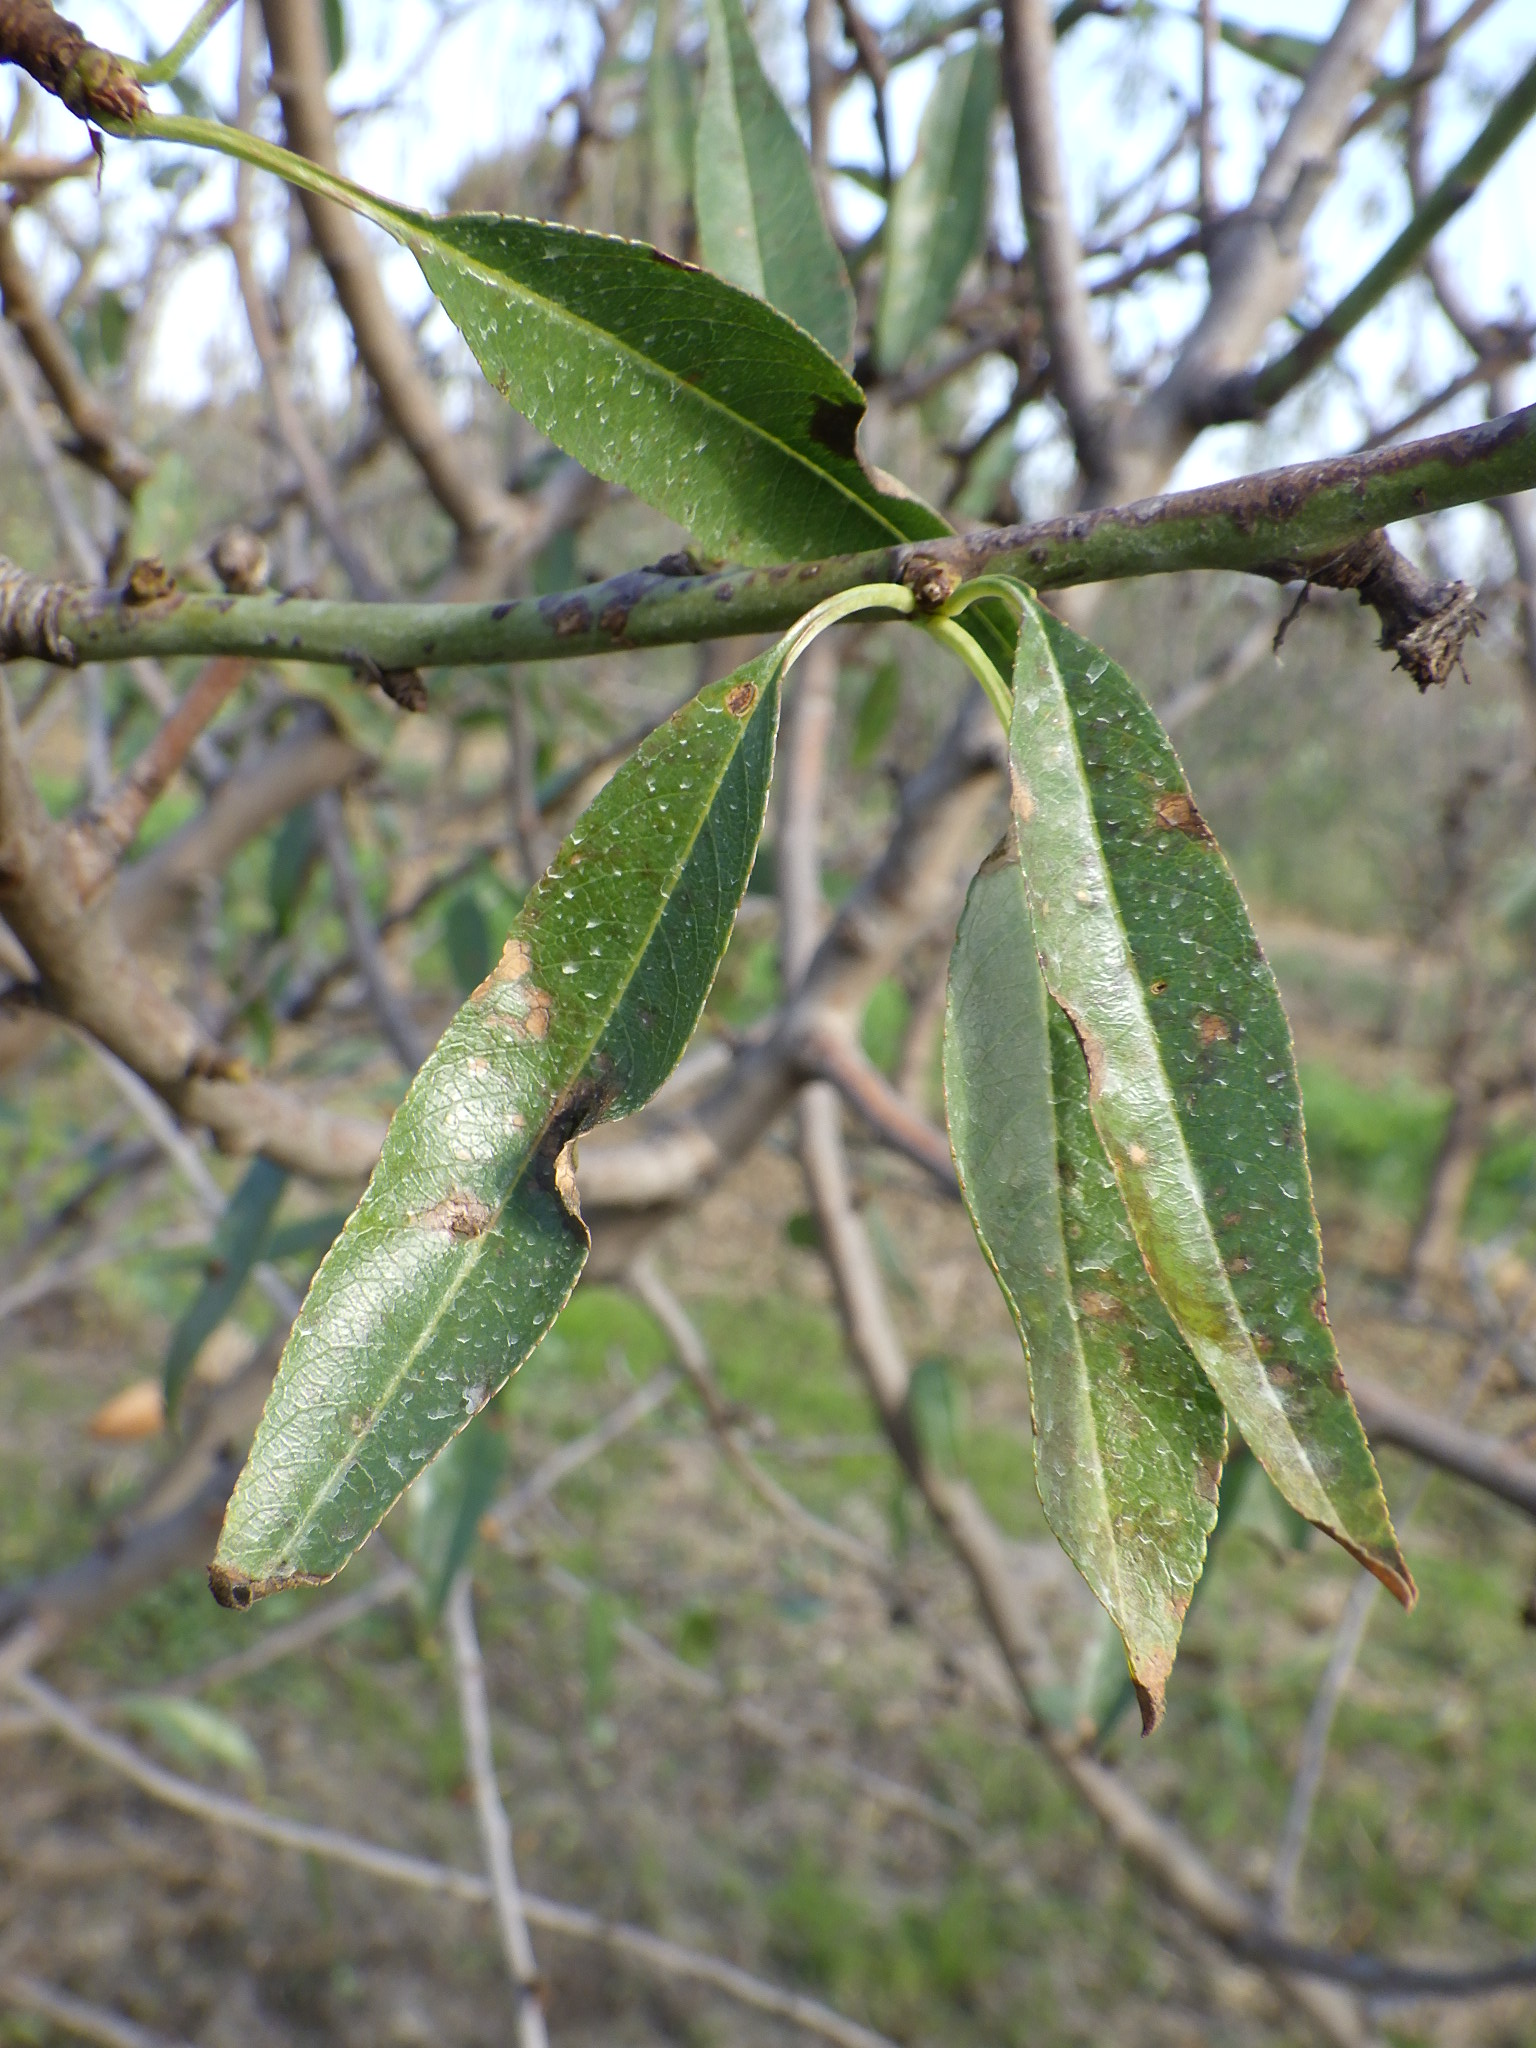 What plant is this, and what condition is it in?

almond, shot hole disease
